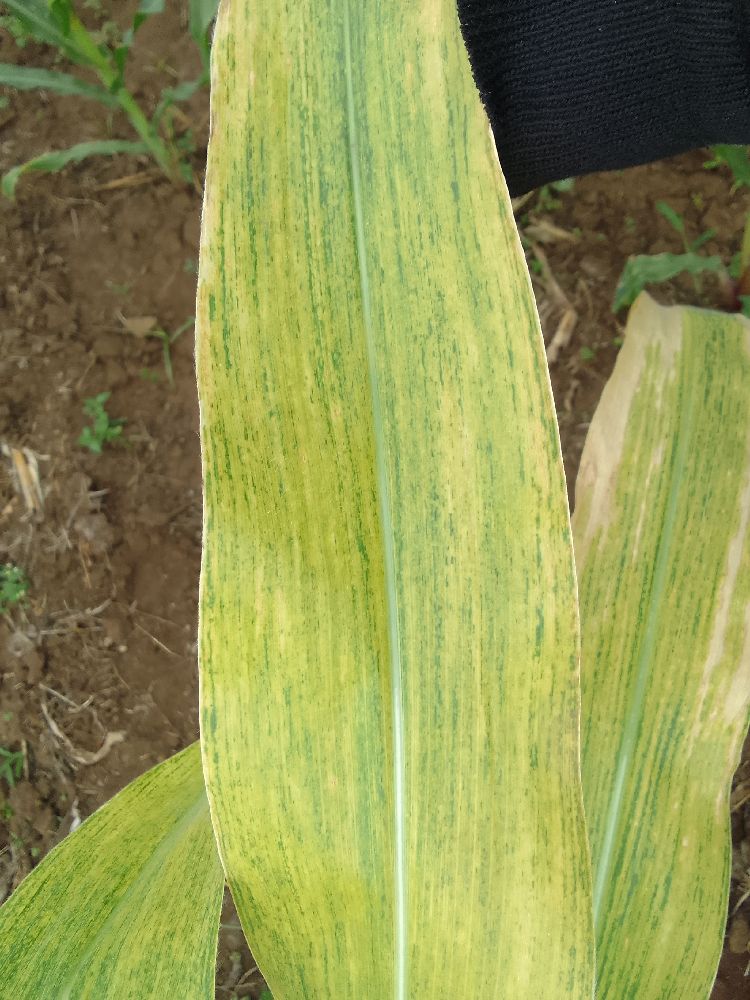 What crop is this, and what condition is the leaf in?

maize, maize lethal necrosis
